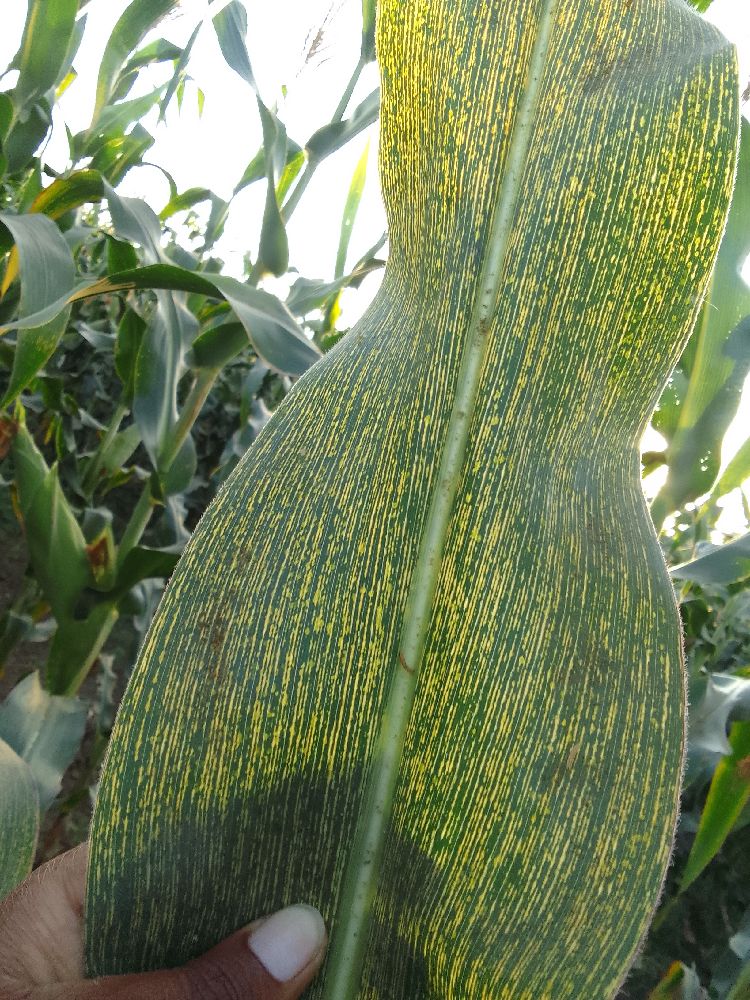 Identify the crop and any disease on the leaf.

maize, maize streak virus
